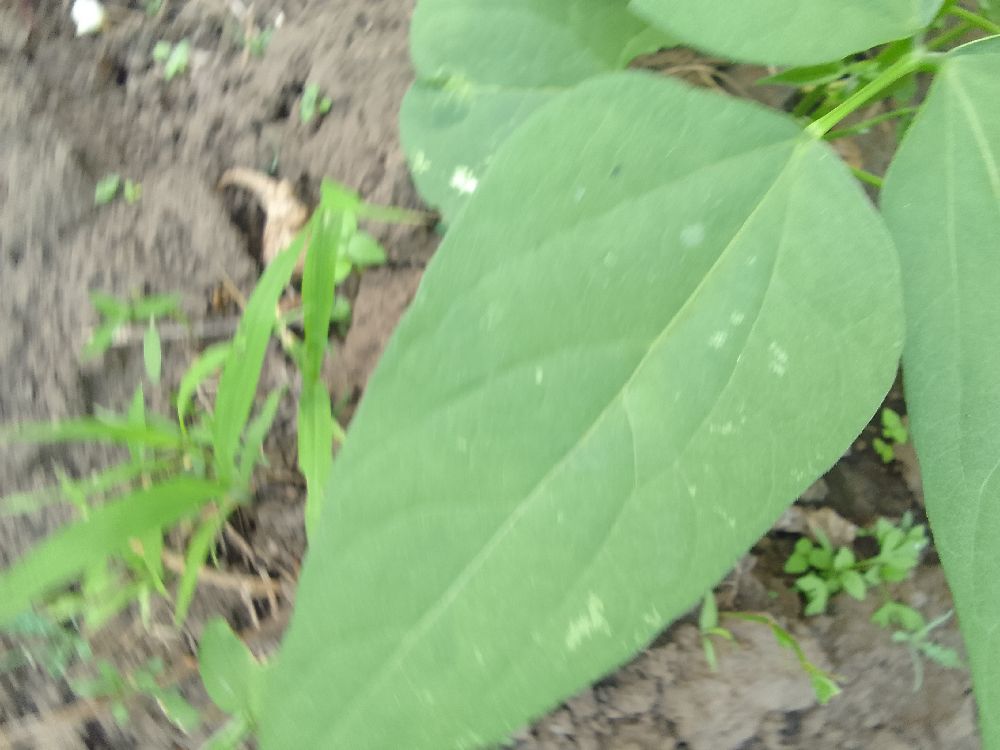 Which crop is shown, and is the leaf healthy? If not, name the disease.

common bean, healthy
